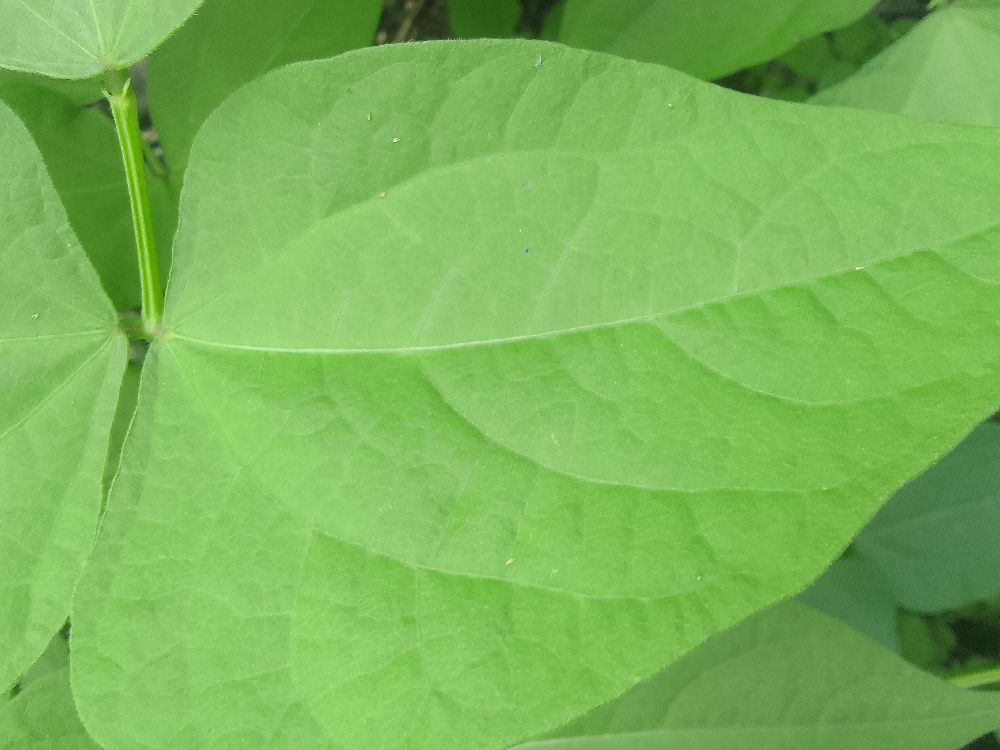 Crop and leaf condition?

common bean, healthy
